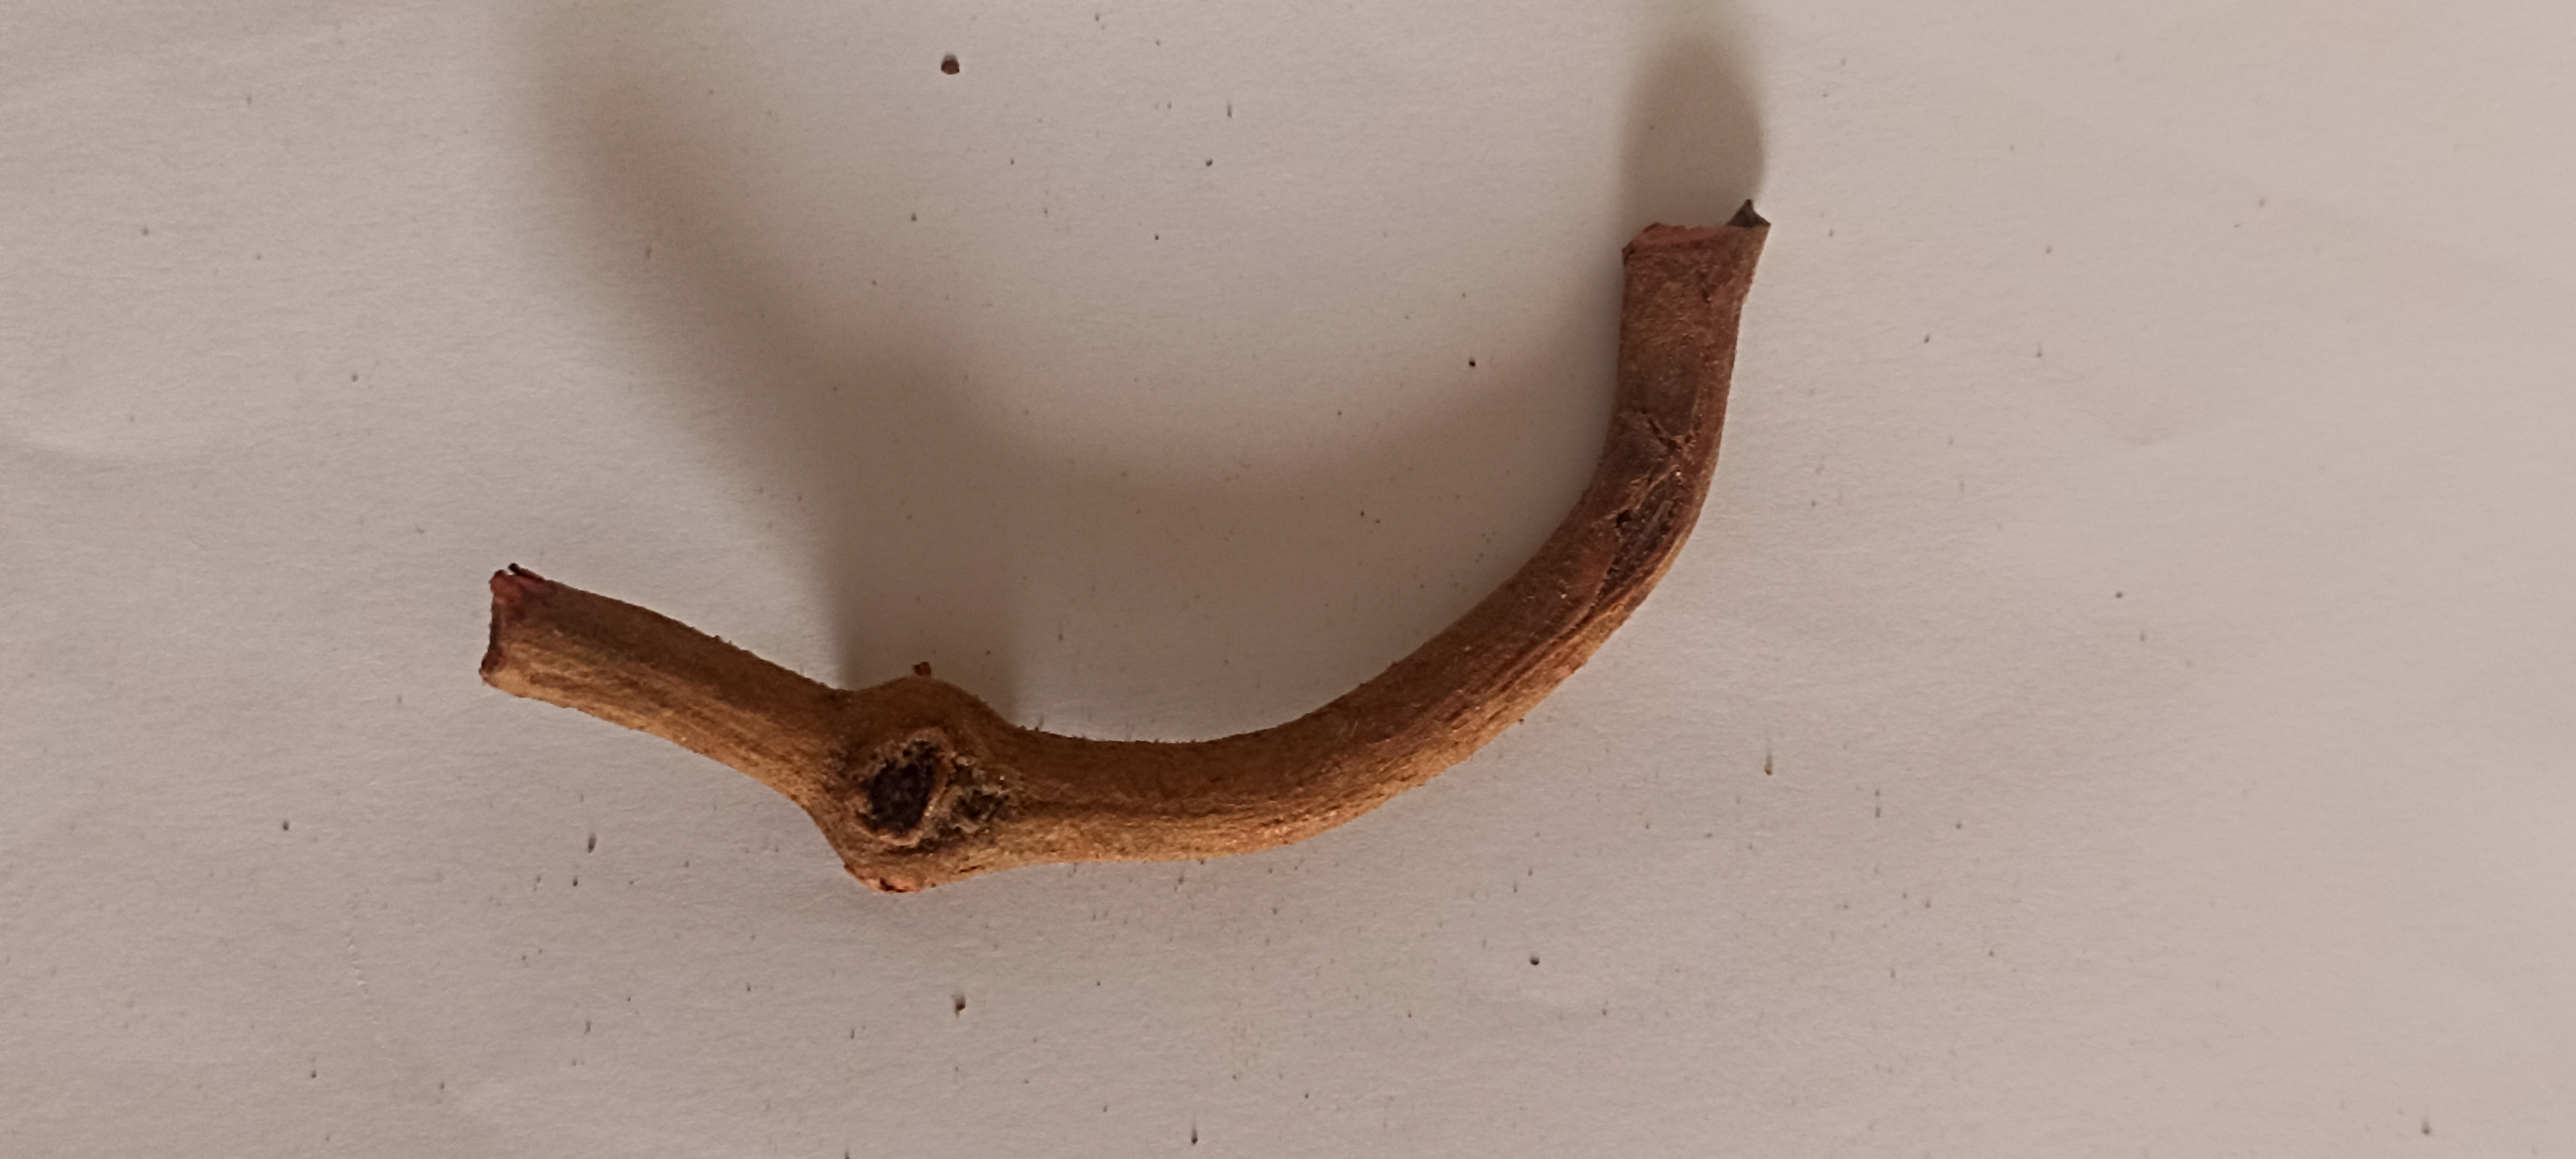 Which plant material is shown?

manjistha
